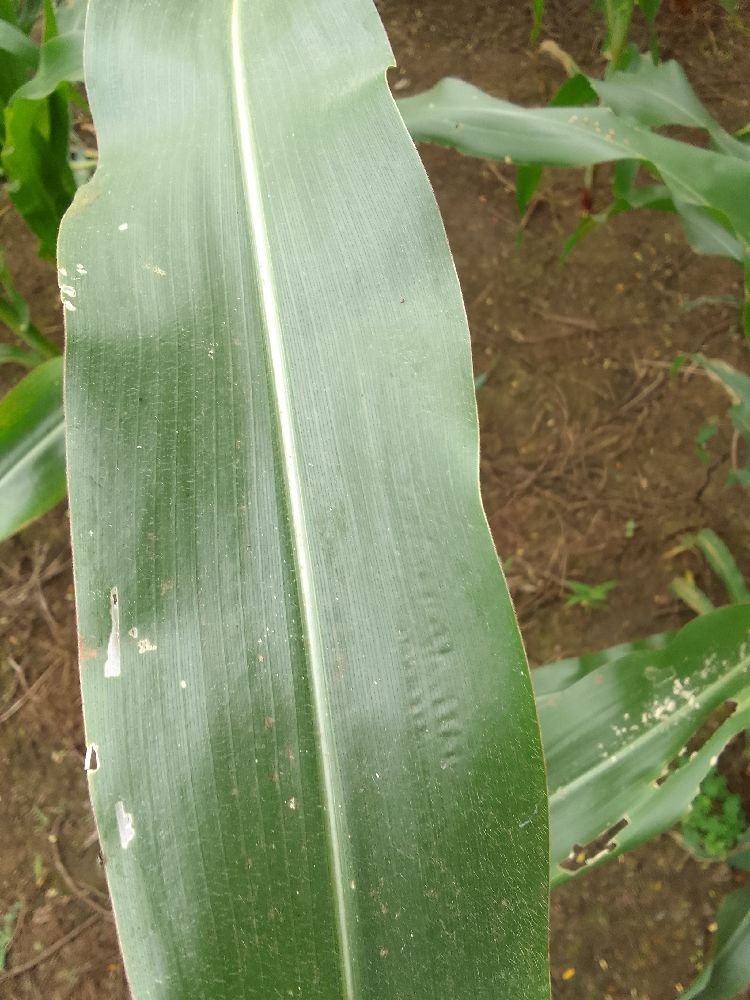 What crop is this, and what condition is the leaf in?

maize, healthy
